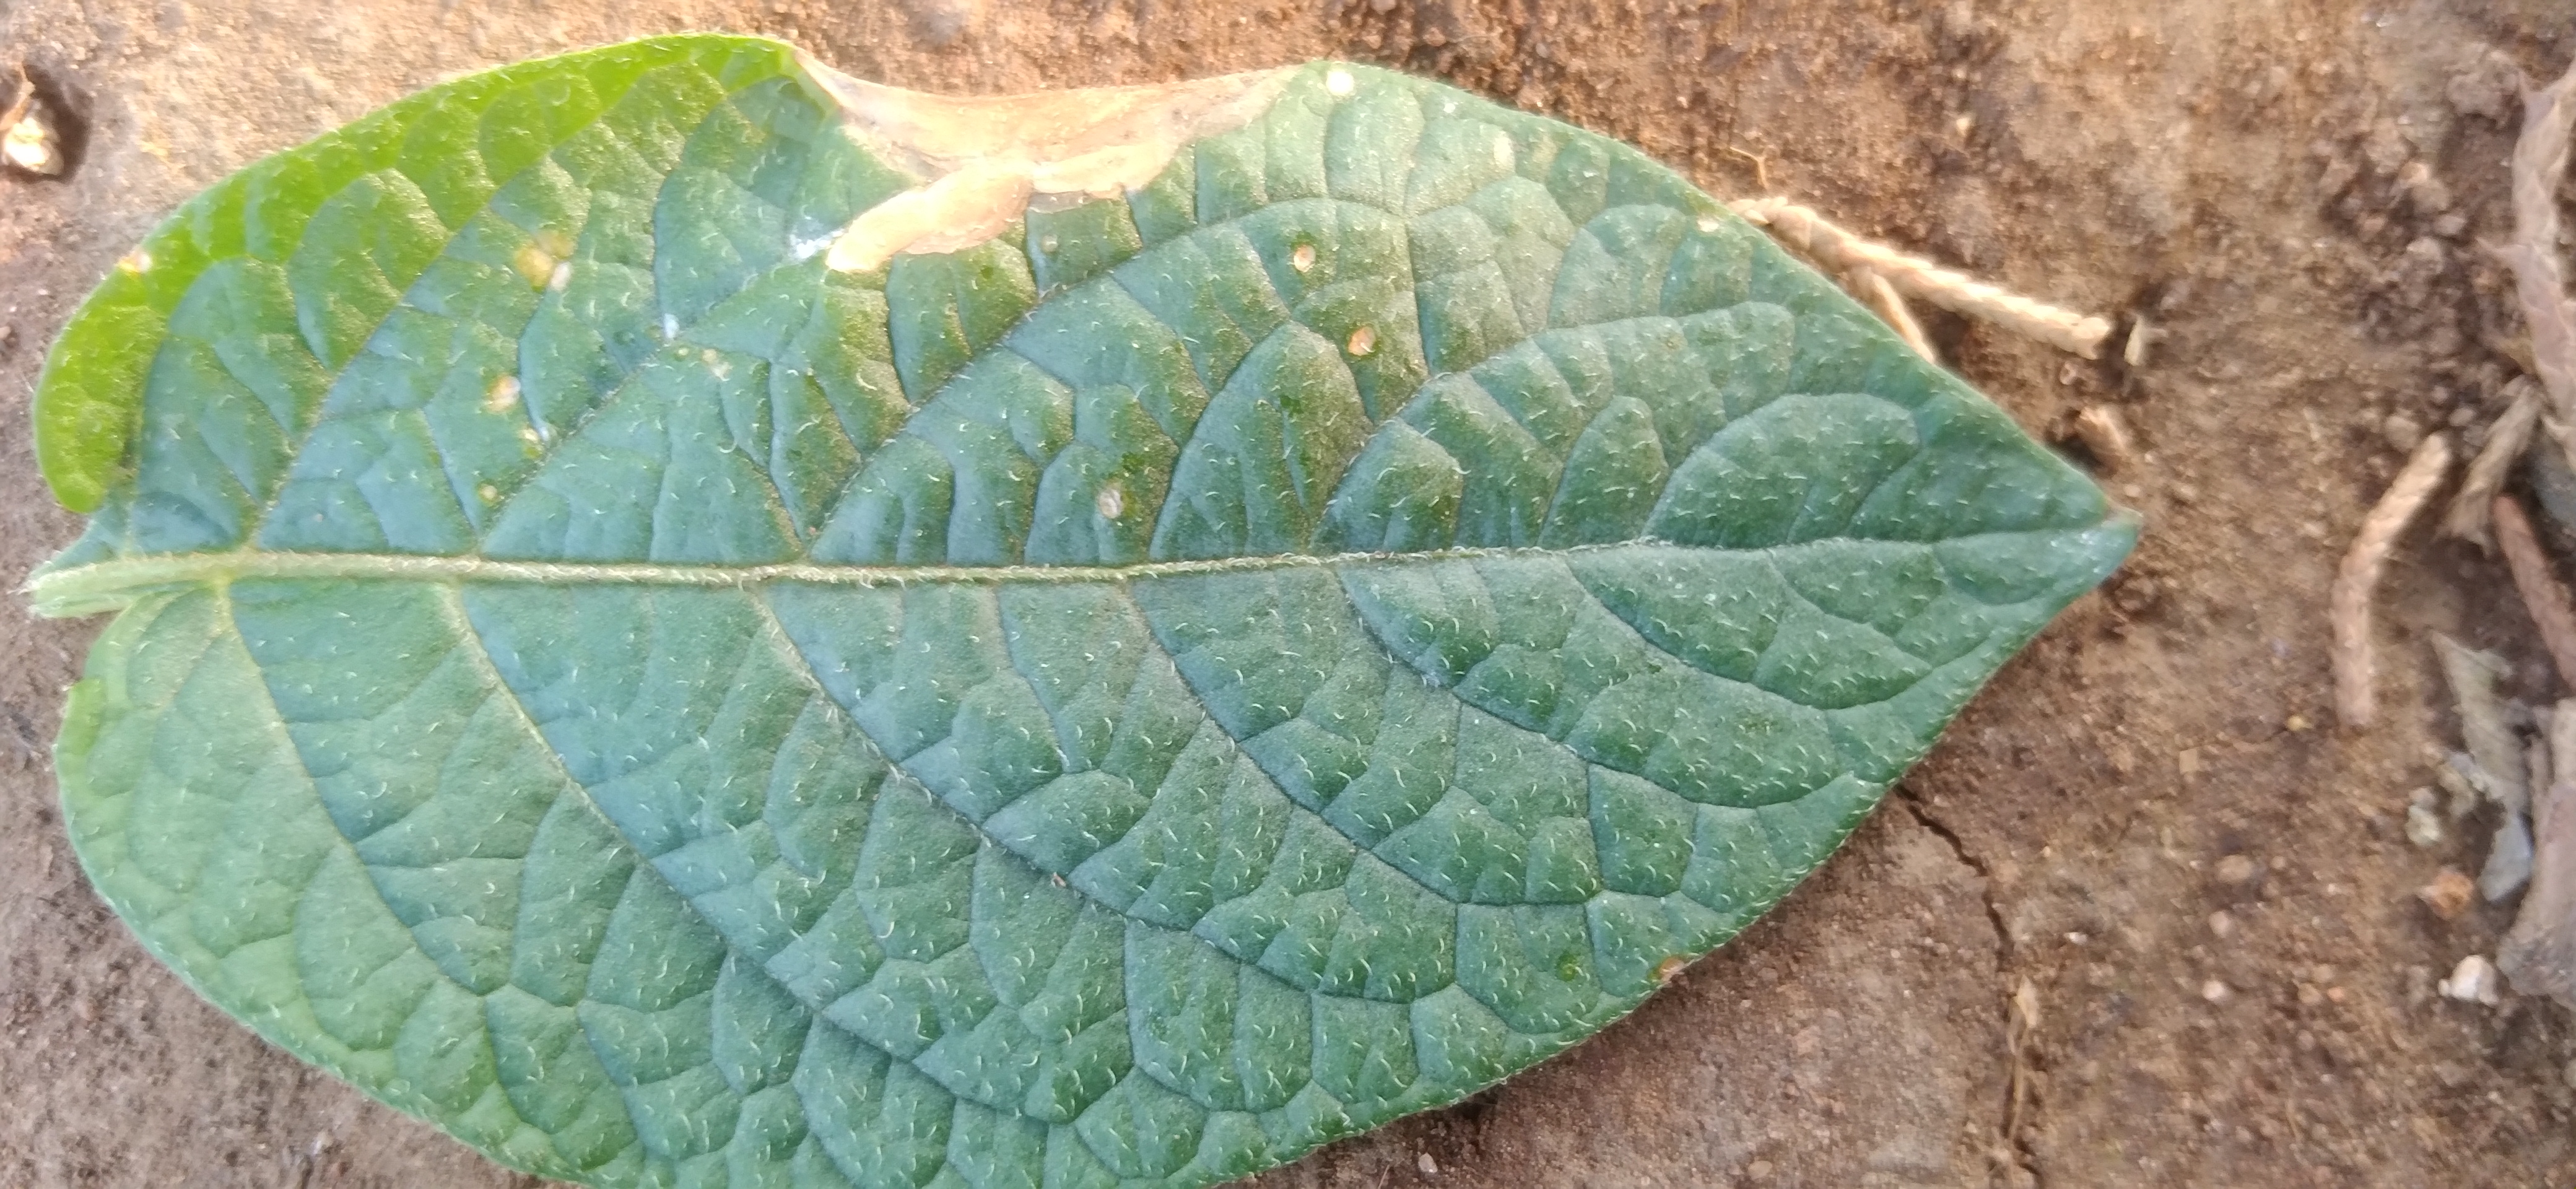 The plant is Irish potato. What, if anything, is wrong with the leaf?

early blight
